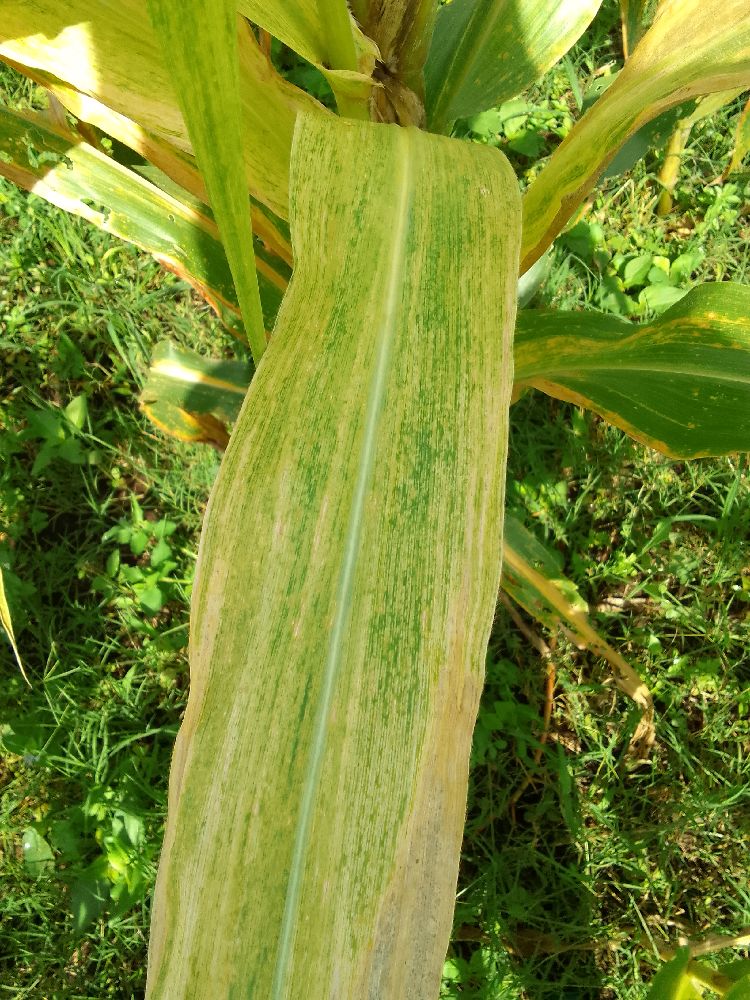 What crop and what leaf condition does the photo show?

maize, maize lethal necrosis
